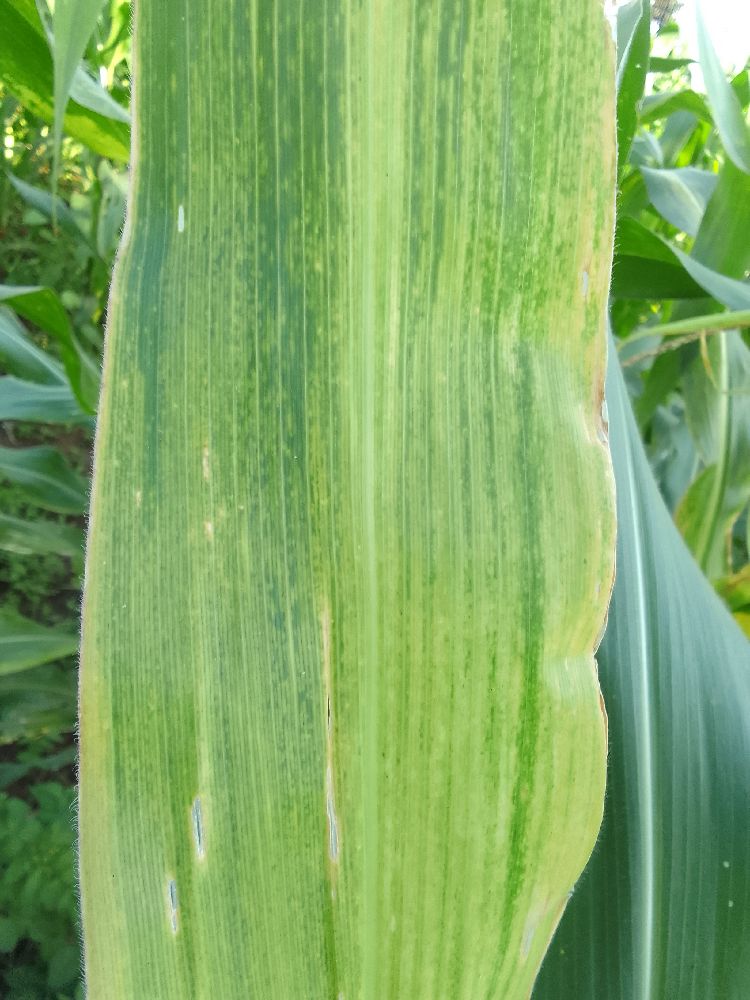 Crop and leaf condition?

maize, maize lethal necrosis
